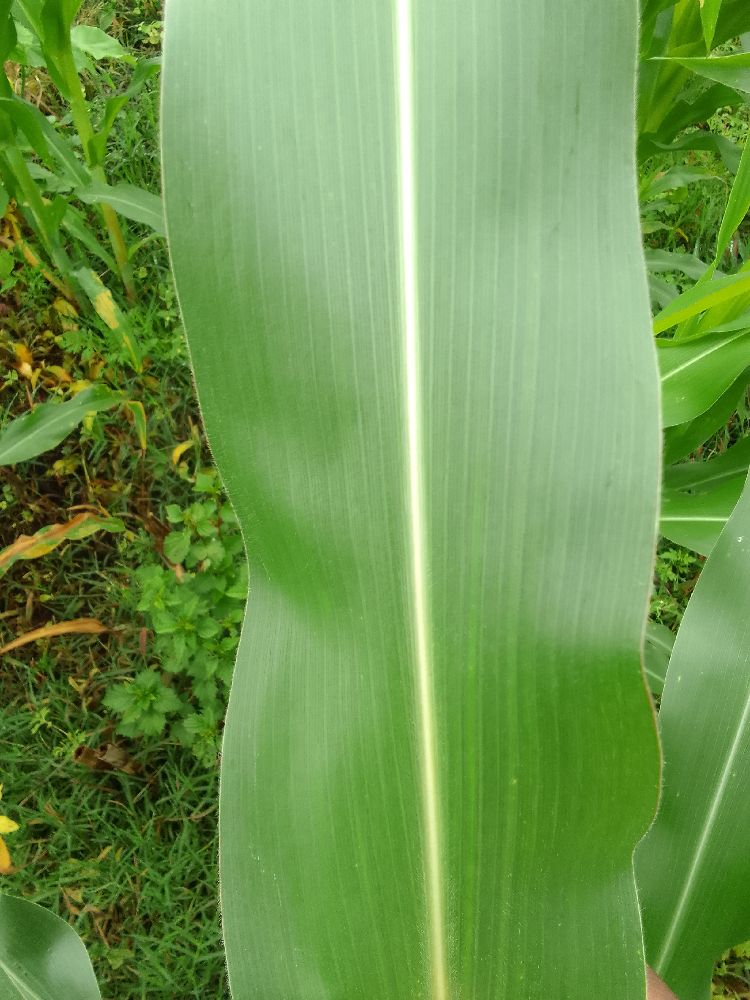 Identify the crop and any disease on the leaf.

maize, healthy
